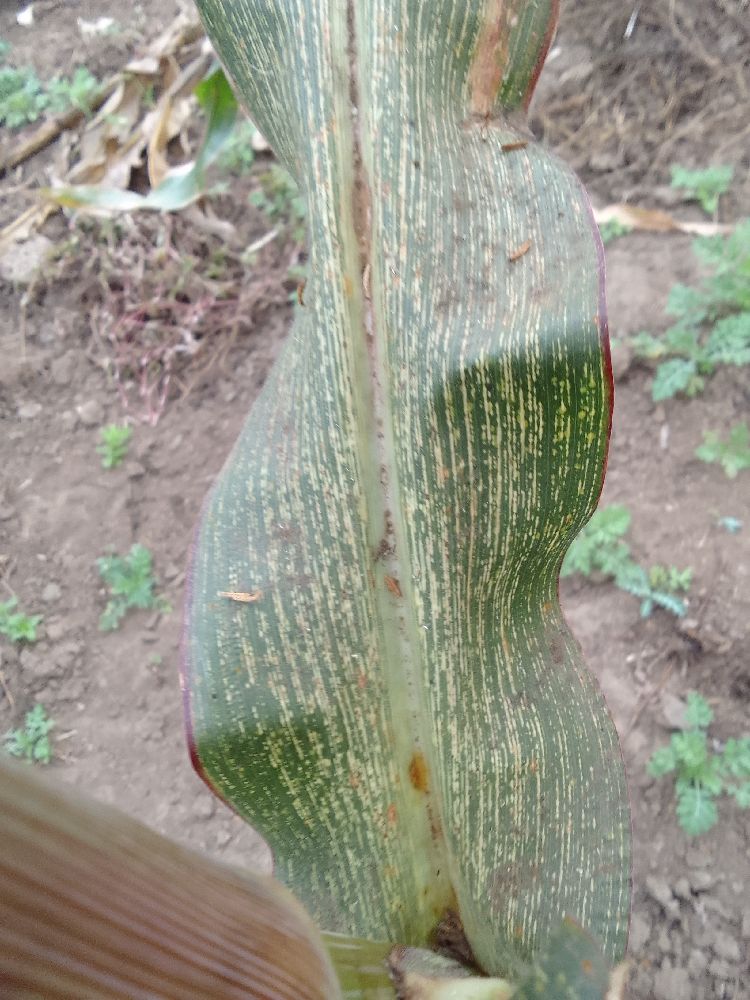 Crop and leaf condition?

maize, maize streak virus
